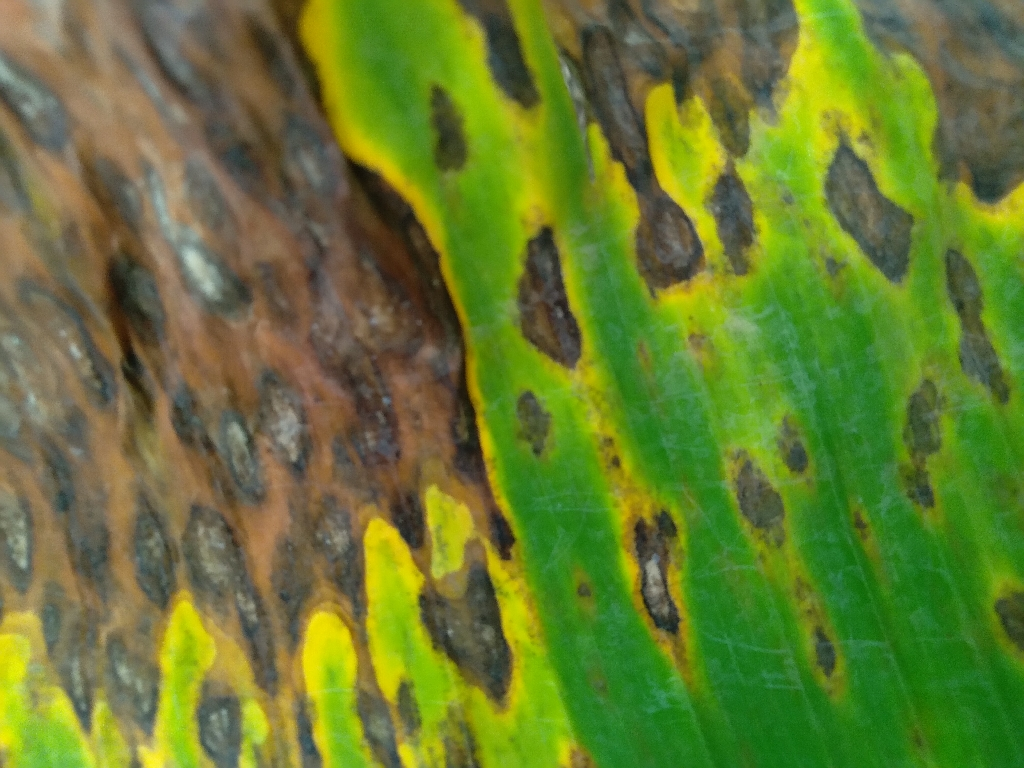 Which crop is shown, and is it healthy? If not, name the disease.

banana, black sigatoka
